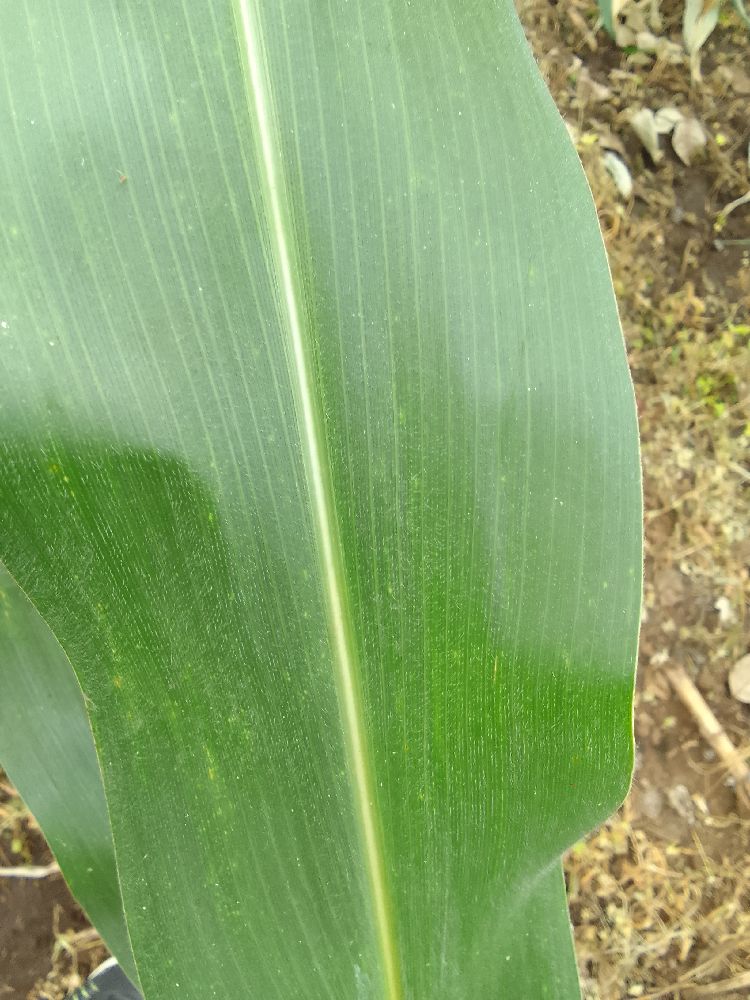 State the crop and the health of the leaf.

maize, healthy
